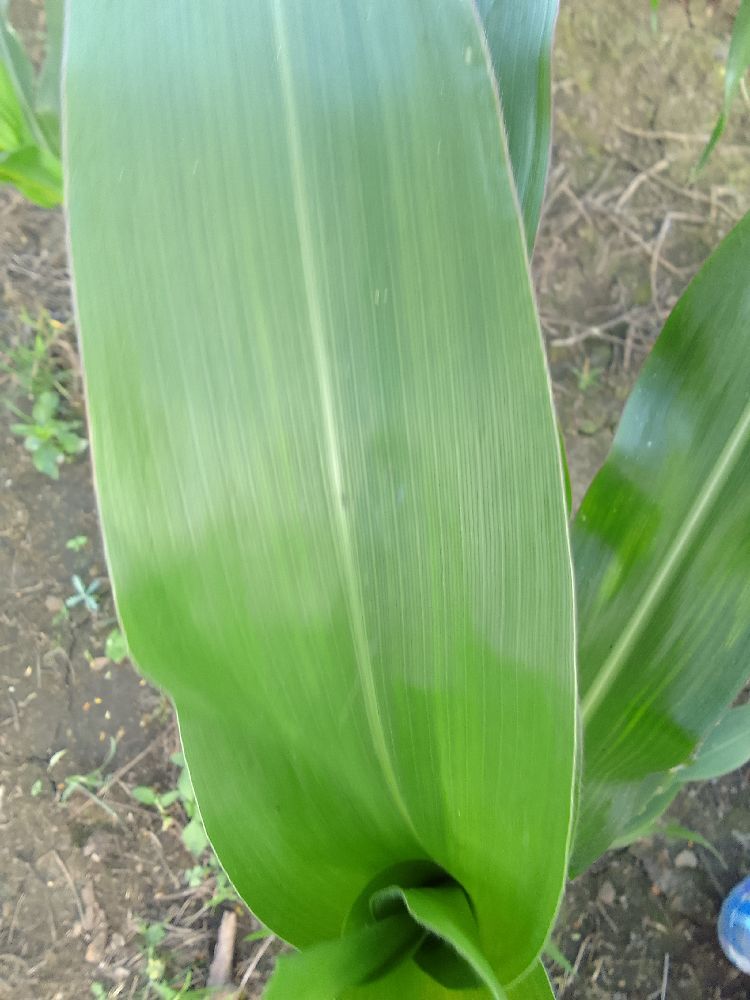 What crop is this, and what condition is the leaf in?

maize, healthy
